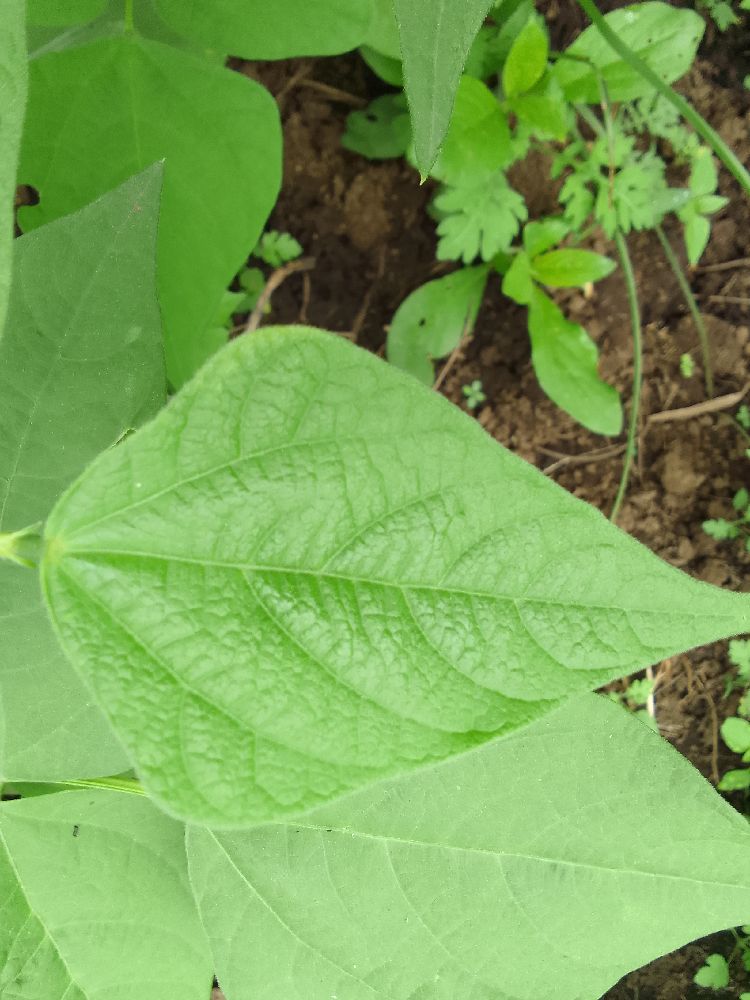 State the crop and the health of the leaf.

common bean, healthy
